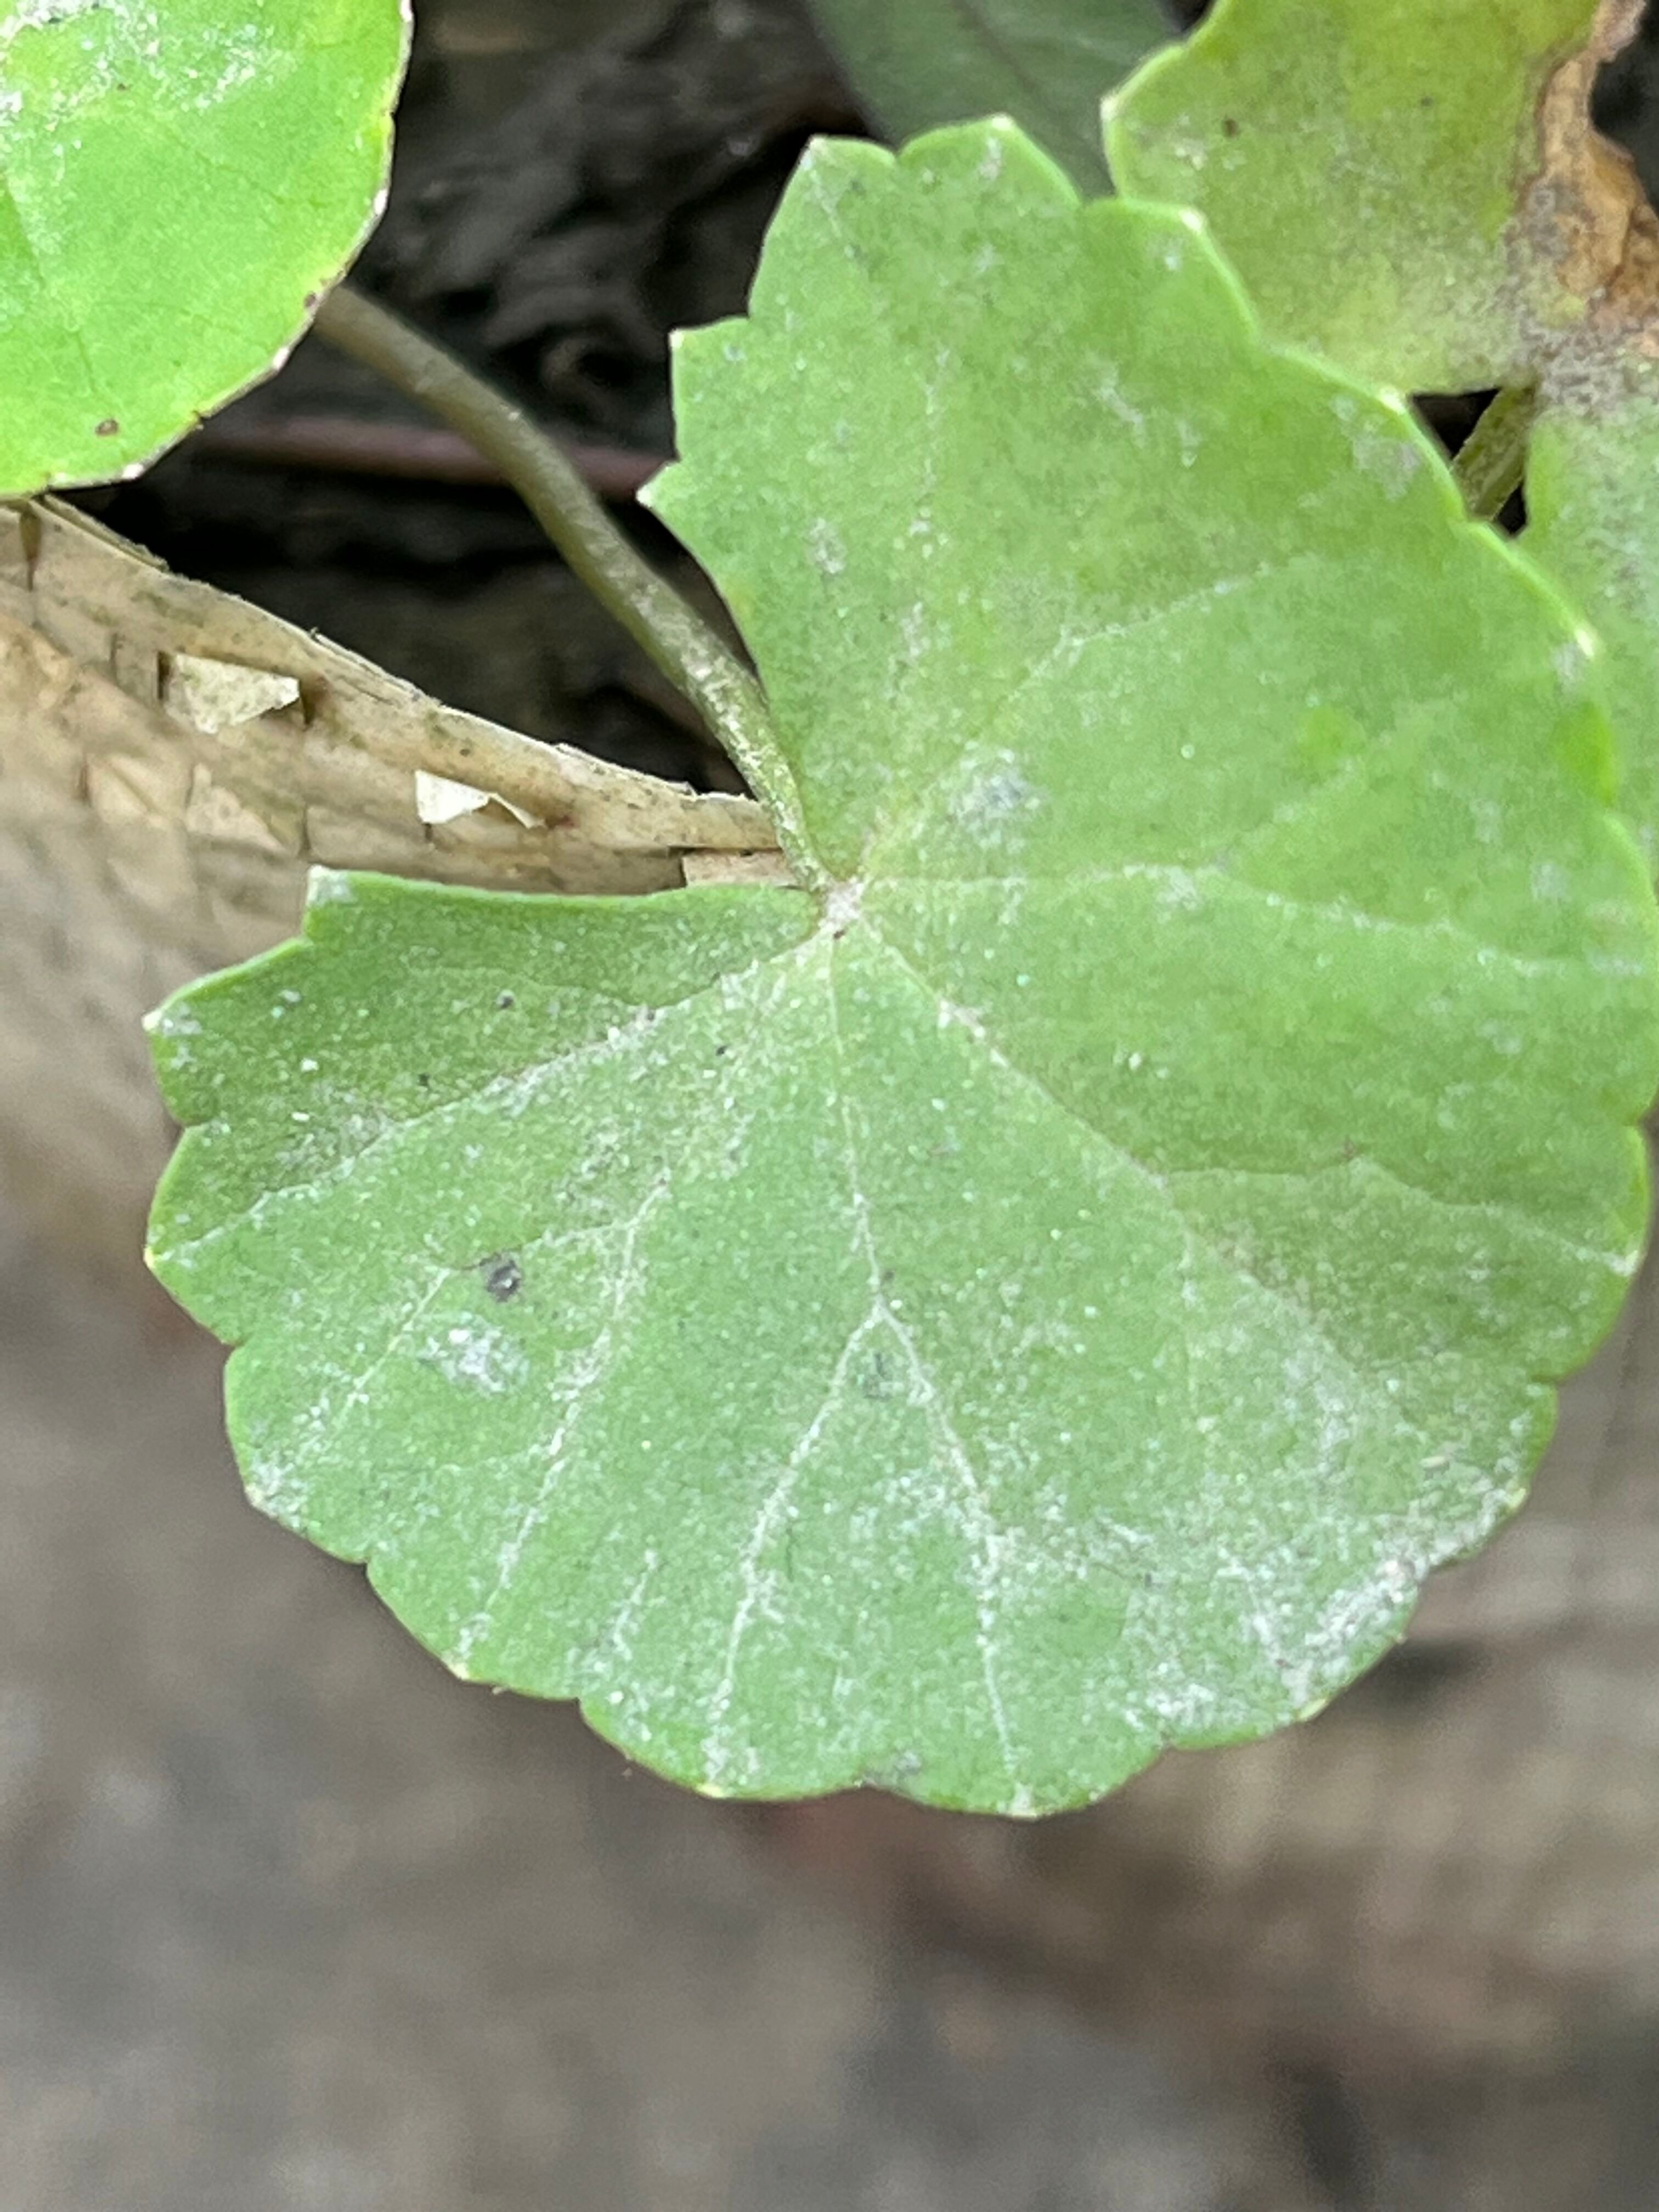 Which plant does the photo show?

thankuni
